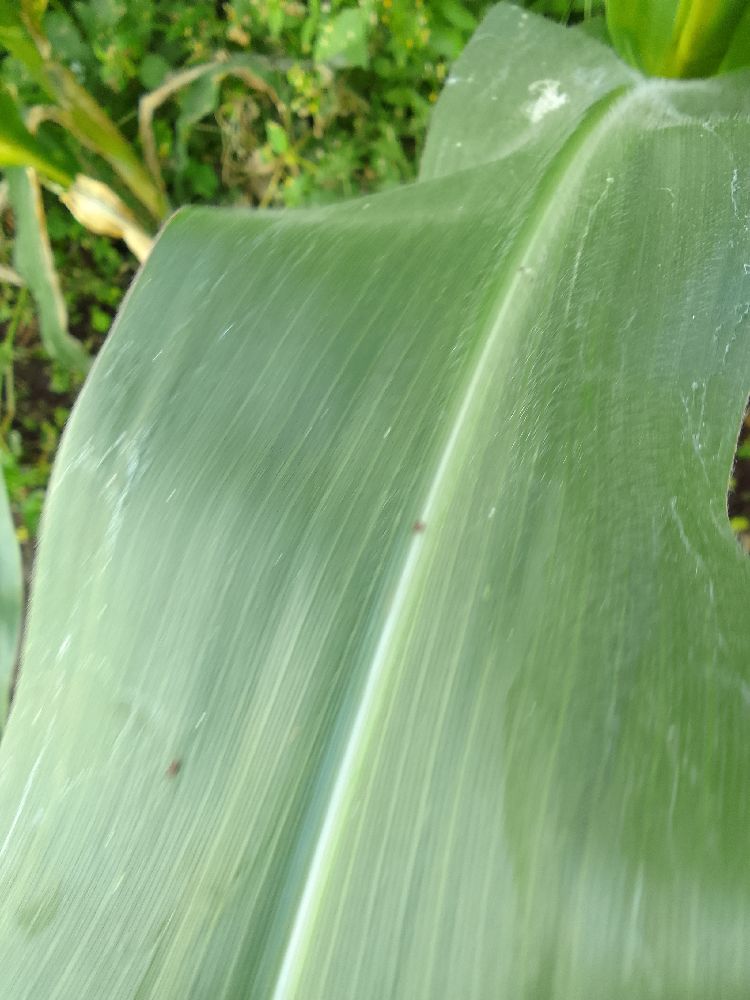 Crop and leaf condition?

maize, healthy
